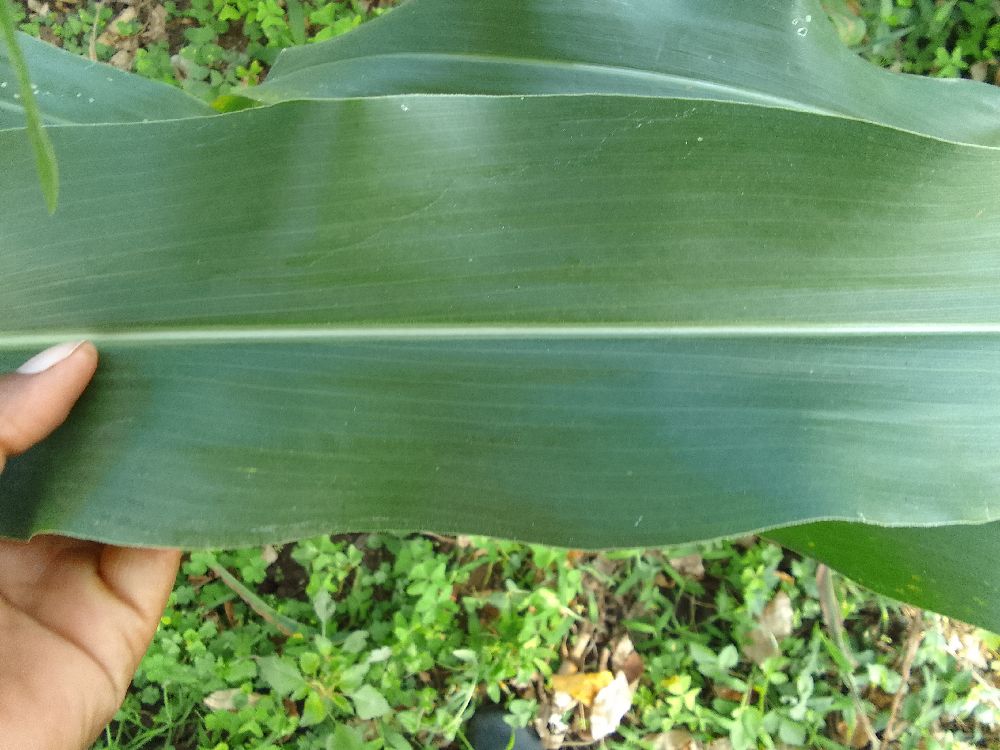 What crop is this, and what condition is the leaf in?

maize, healthy
